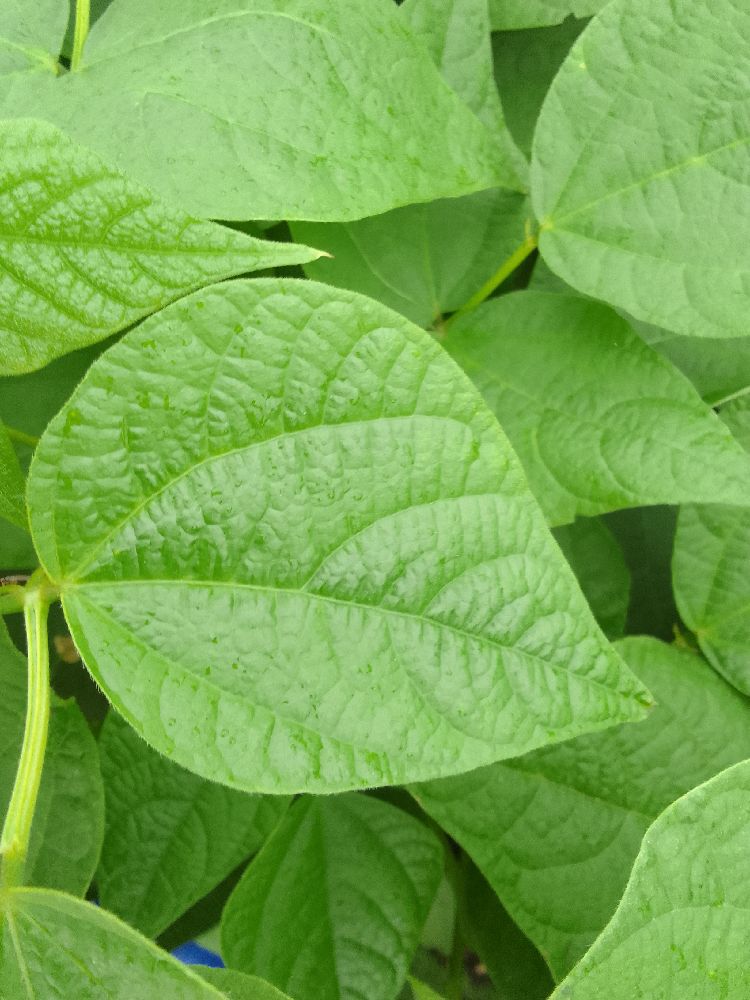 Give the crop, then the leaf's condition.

common bean, healthy
